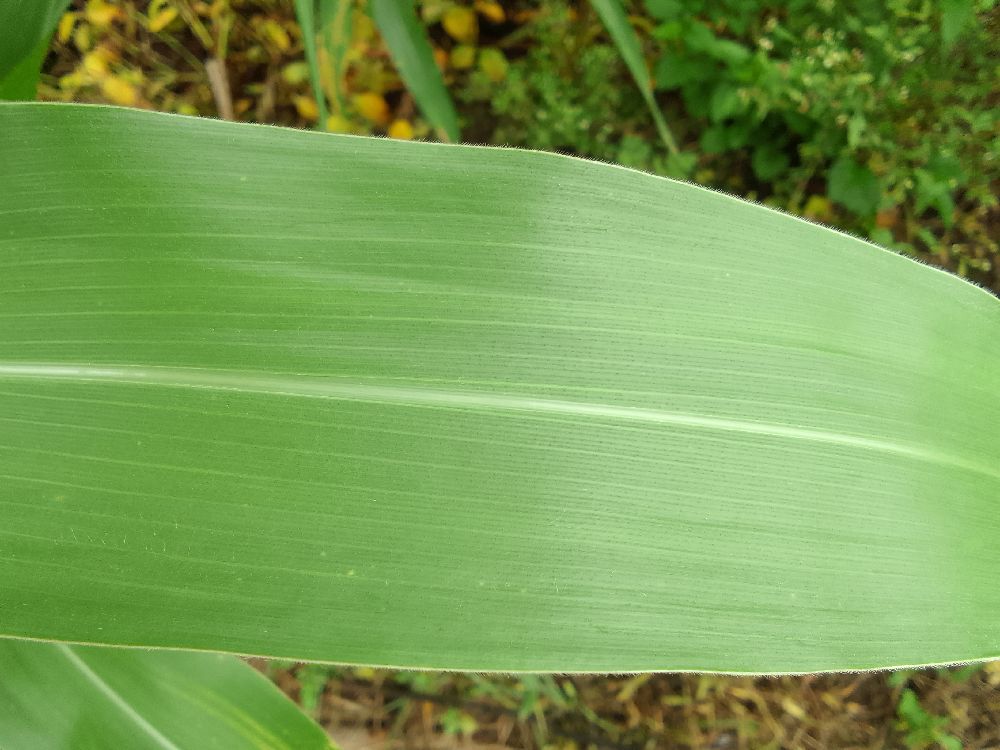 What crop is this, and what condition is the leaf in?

maize, healthy
